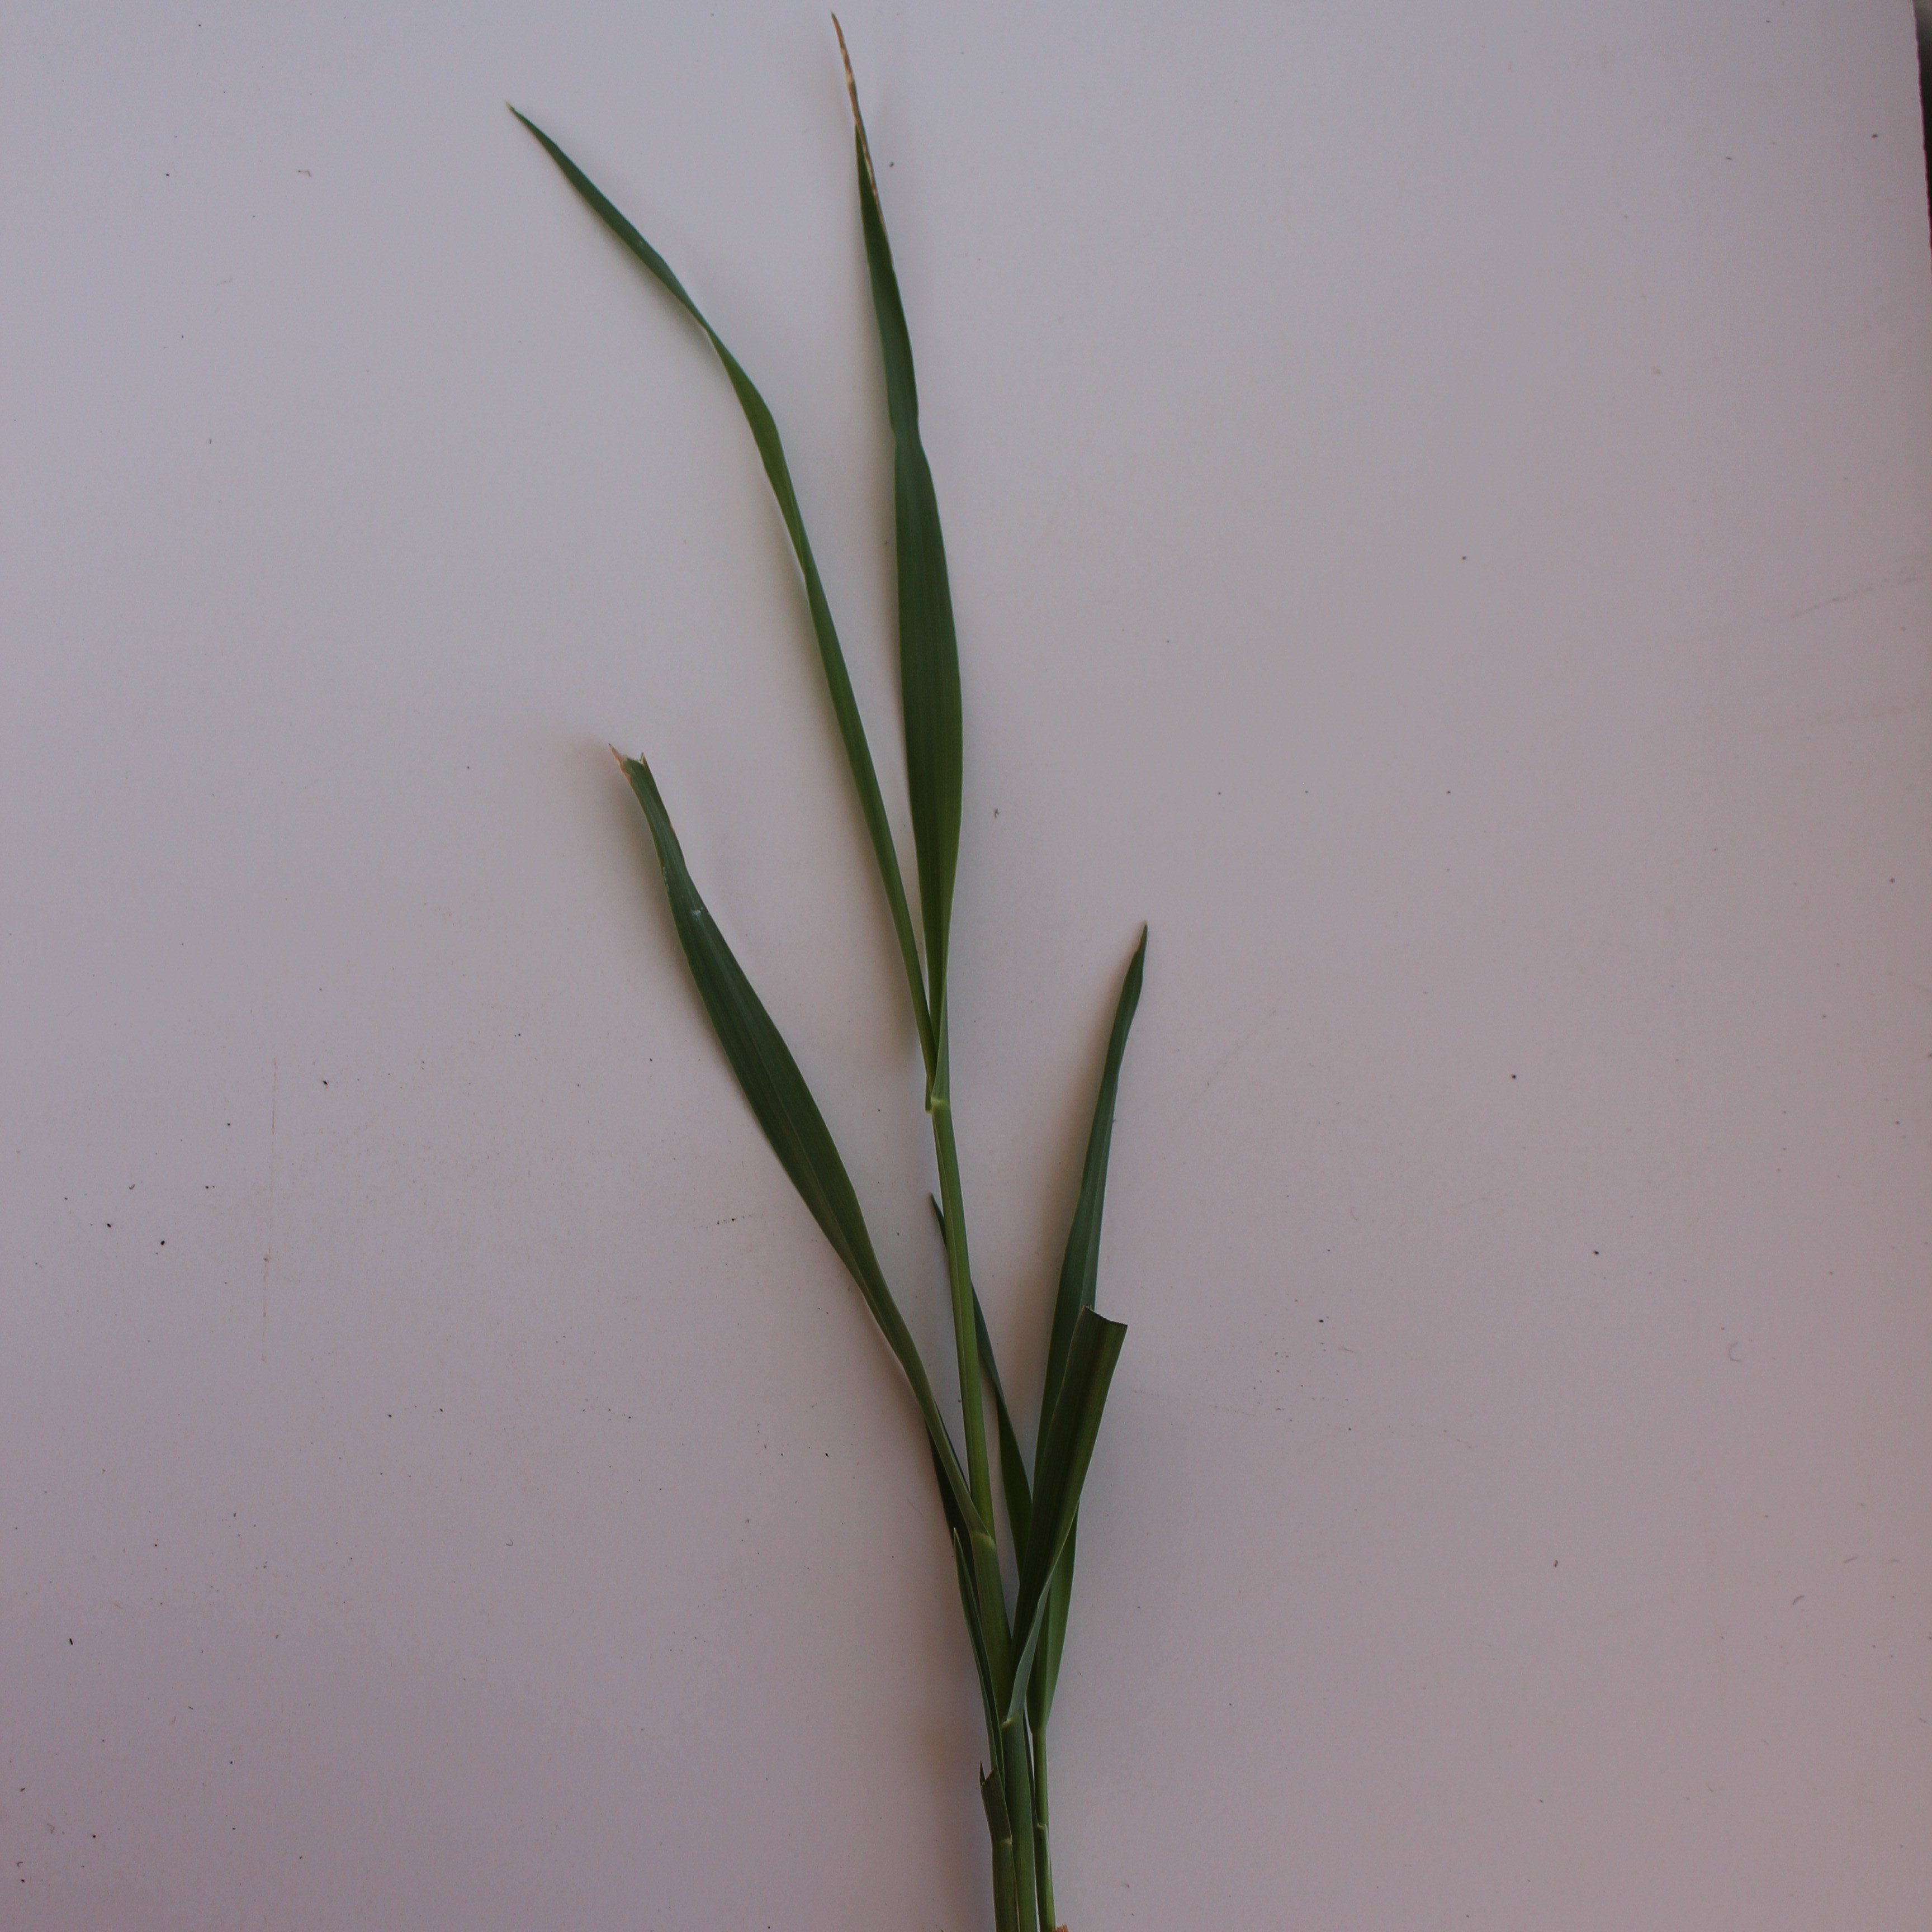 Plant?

Avena sterilis
